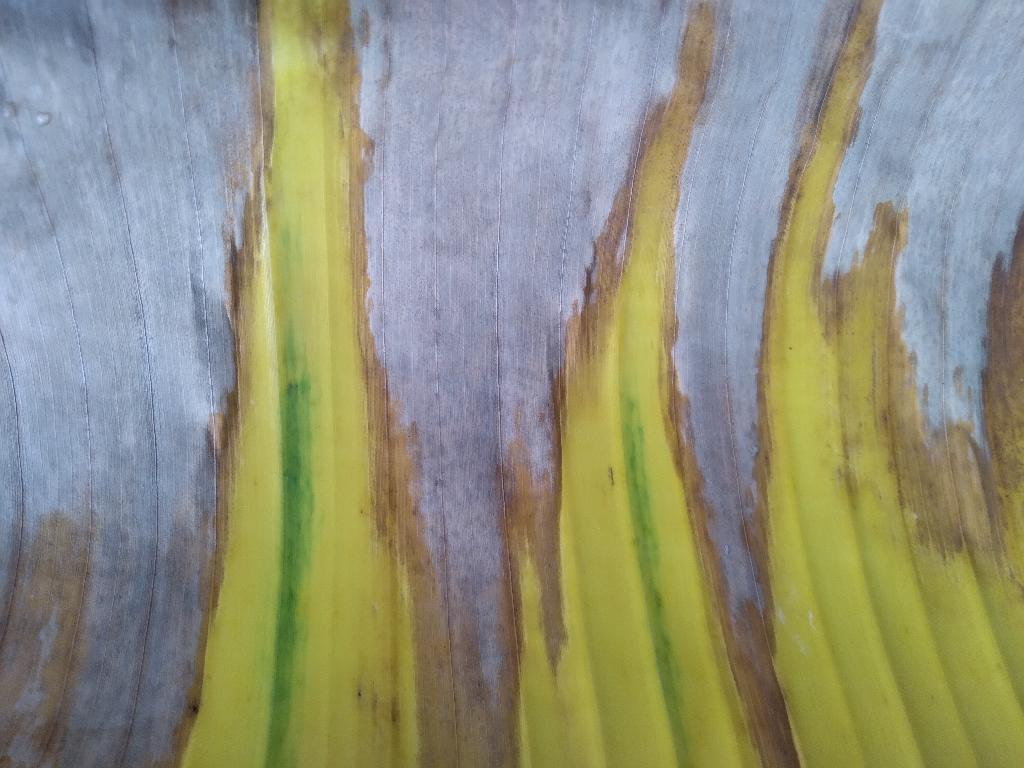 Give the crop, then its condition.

banana, fusarium wilt race 1
